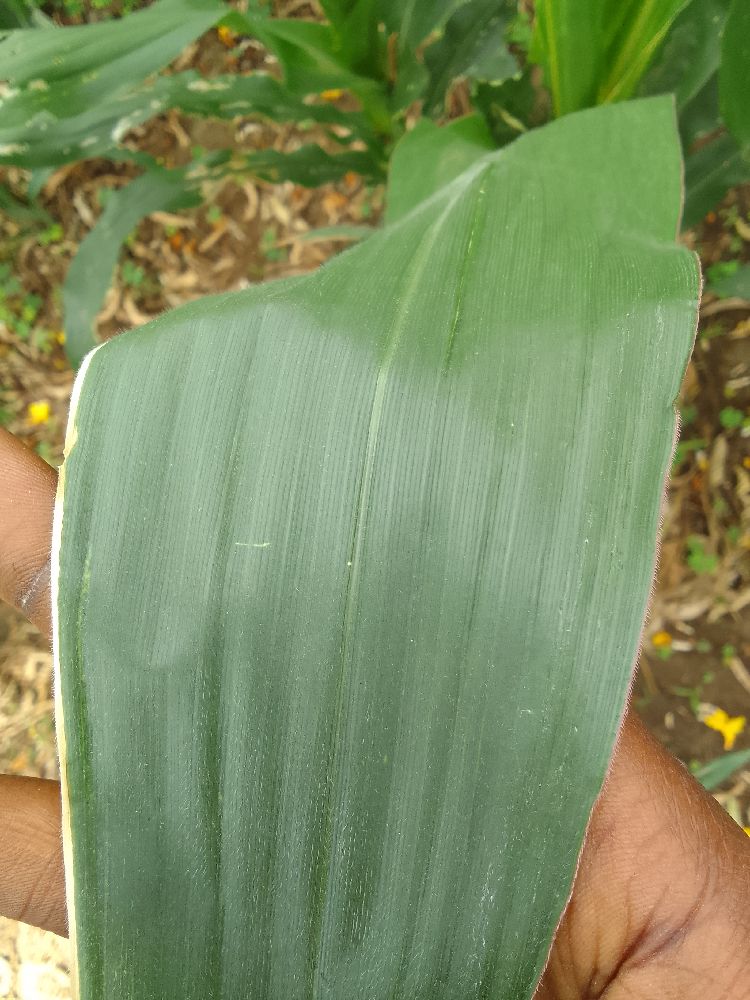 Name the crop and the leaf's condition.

maize, healthy
